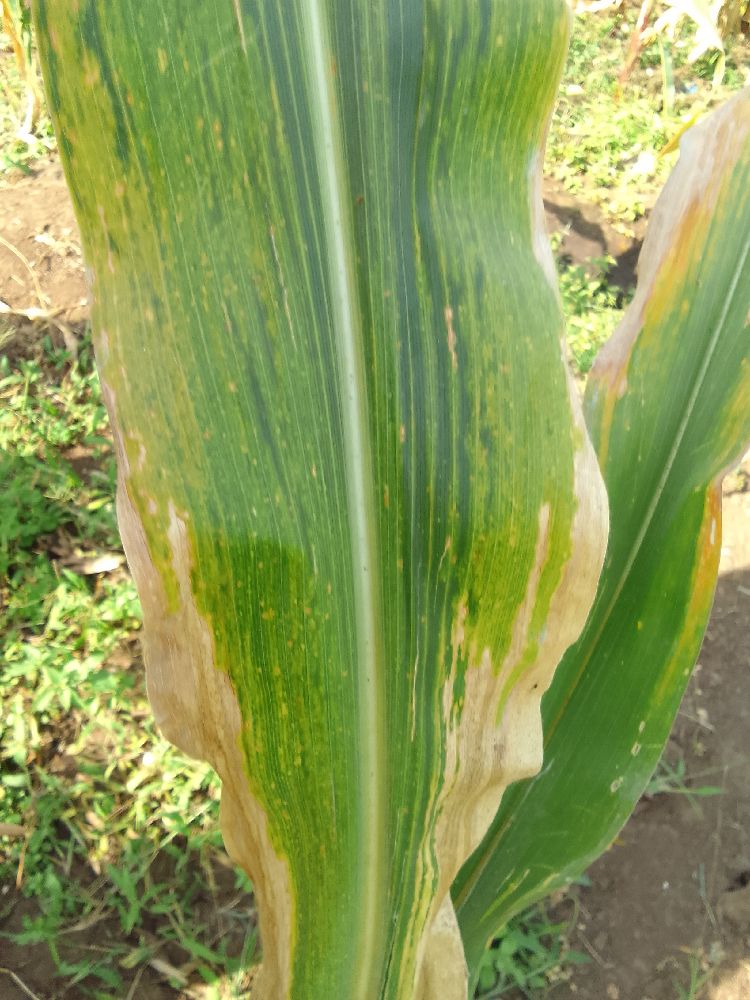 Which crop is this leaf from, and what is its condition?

maize, maize lethal necrosis
